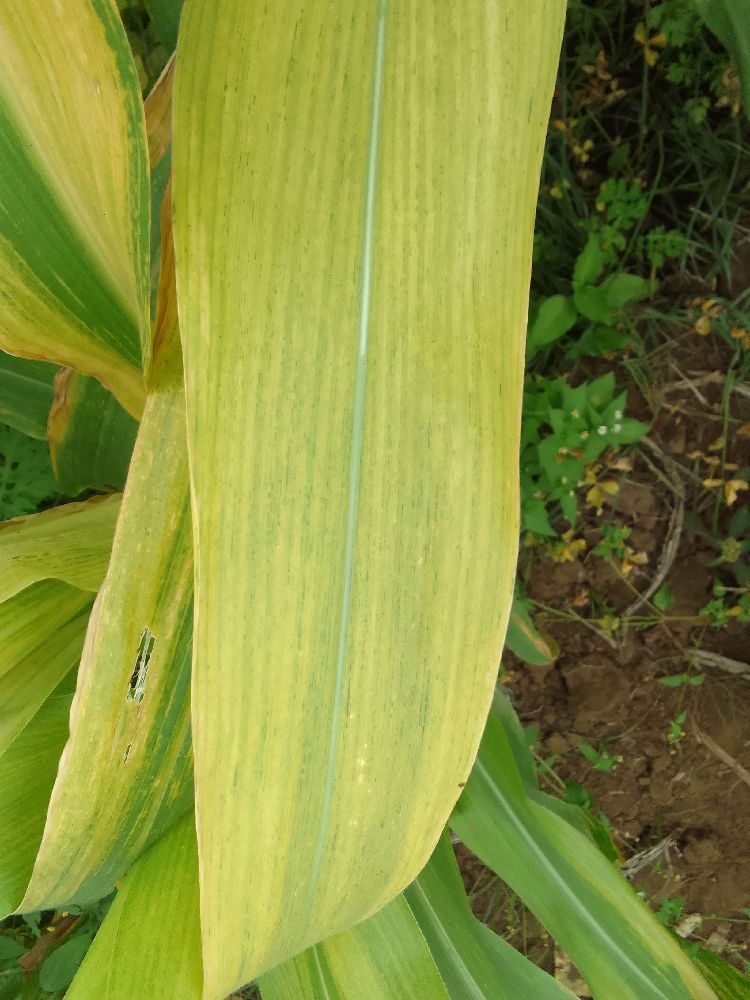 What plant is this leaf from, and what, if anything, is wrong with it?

maize, maize lethal necrosis
